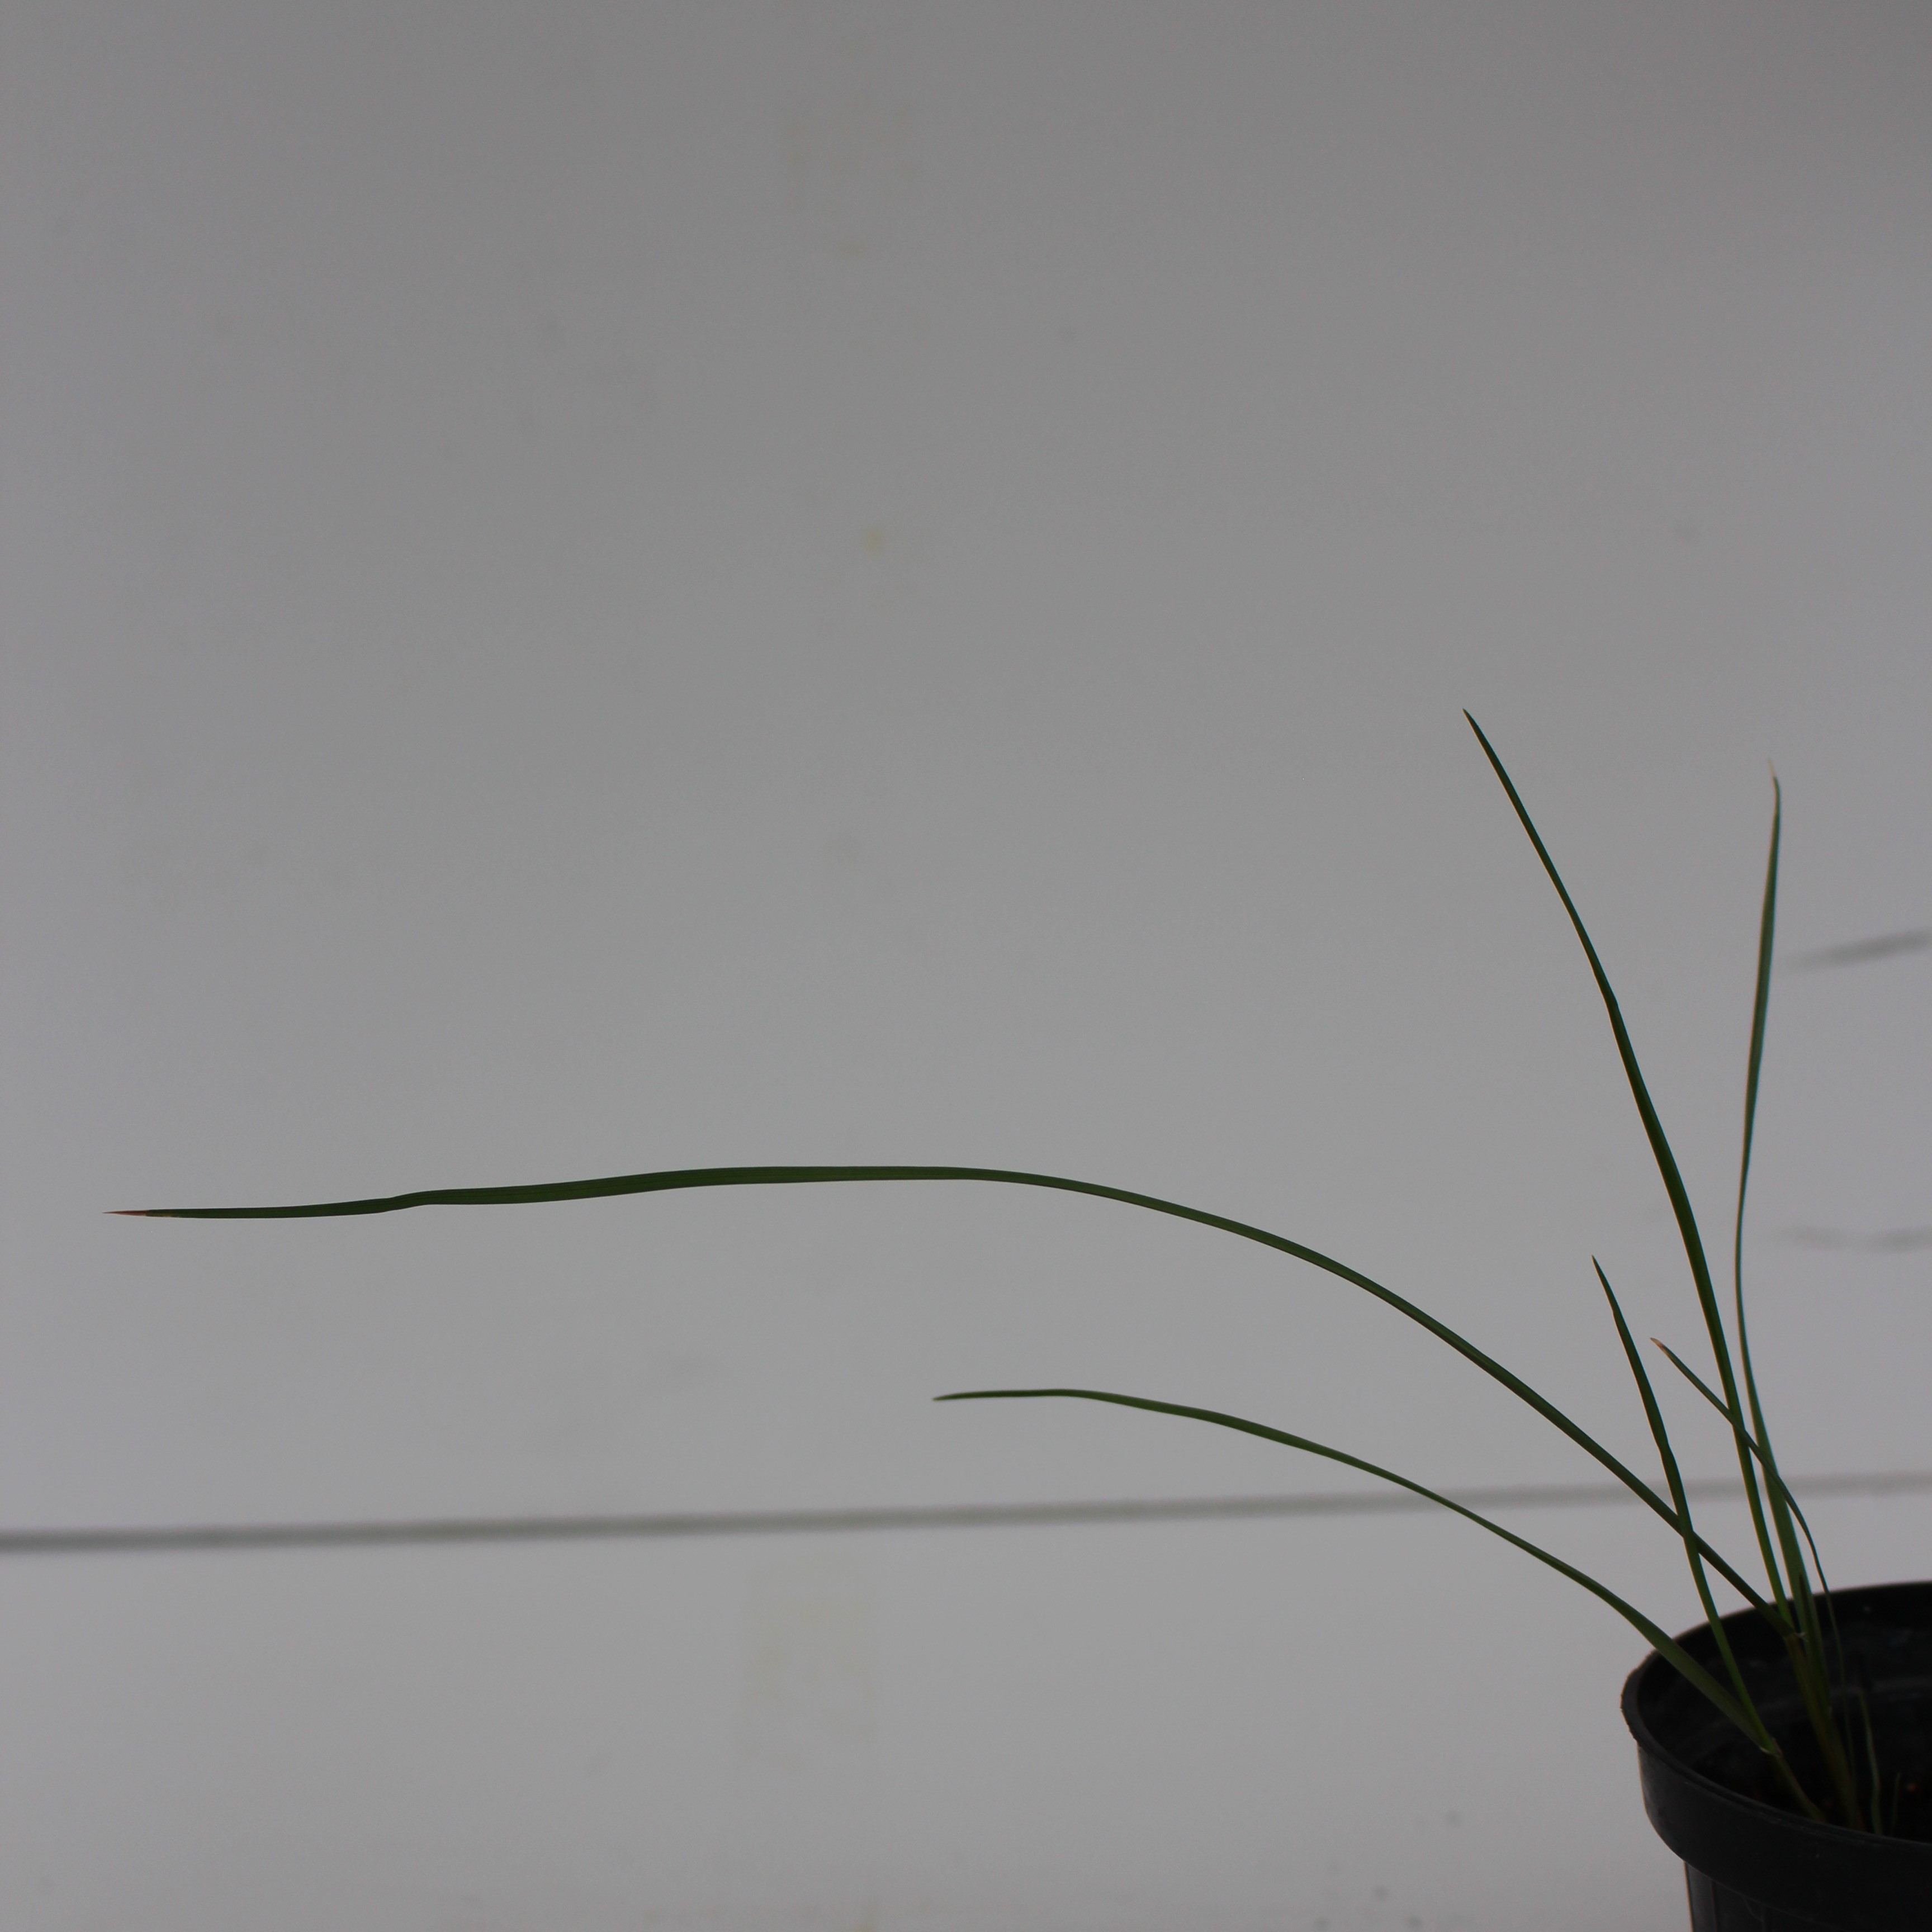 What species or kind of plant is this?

Lolium multiflorum
